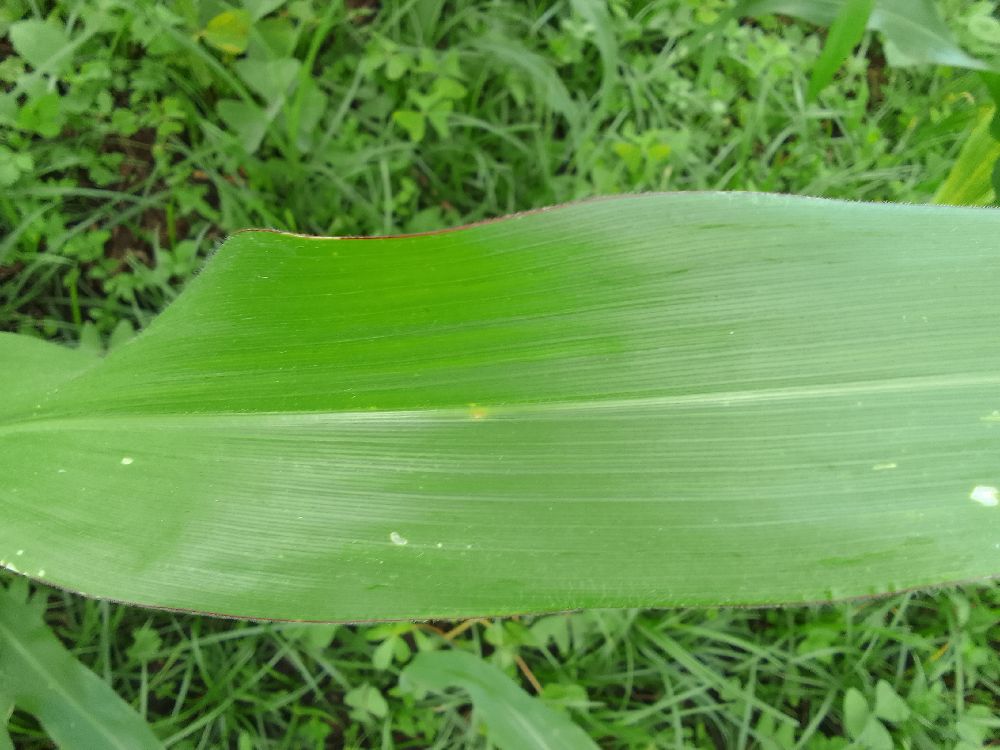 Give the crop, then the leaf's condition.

maize, healthy
